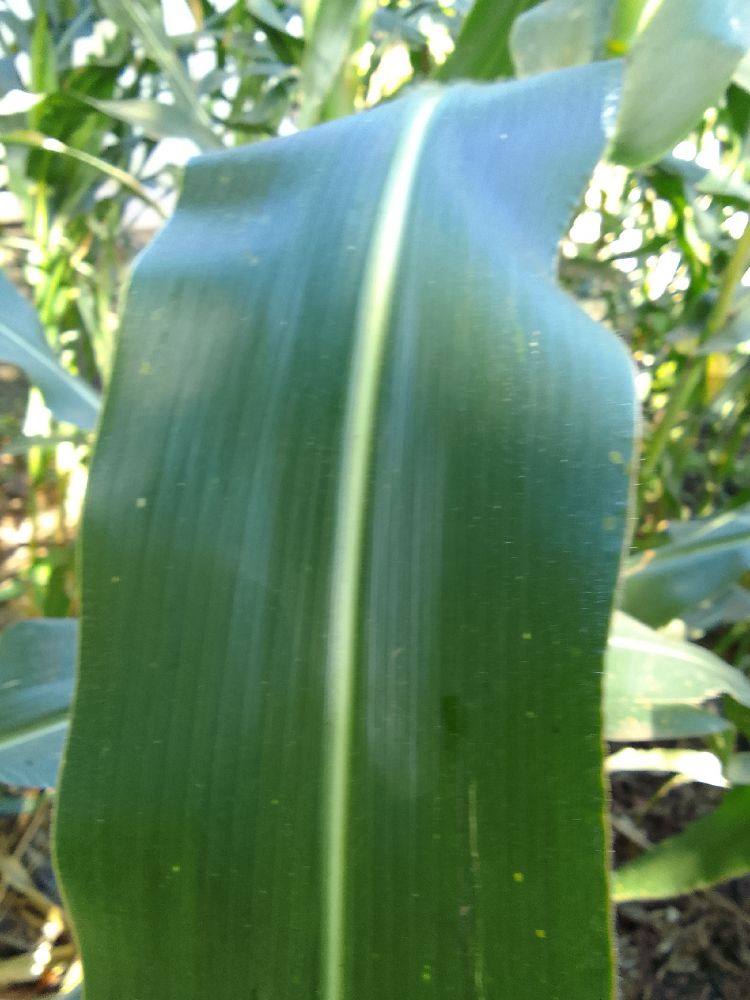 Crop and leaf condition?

maize, healthy
